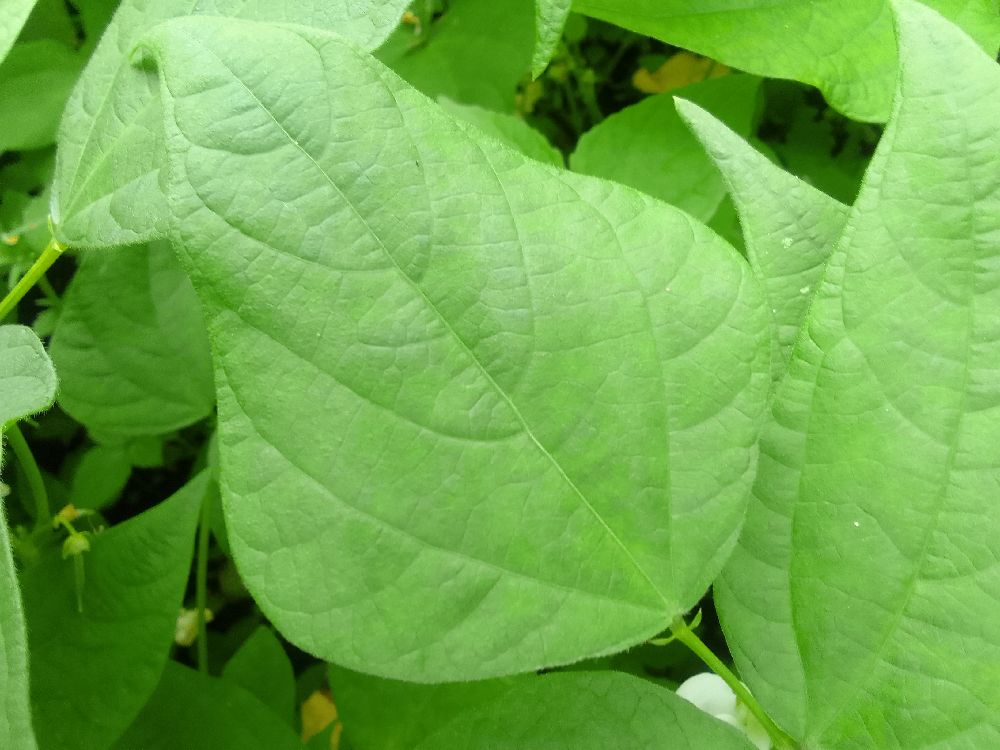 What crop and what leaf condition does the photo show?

common bean, healthy
